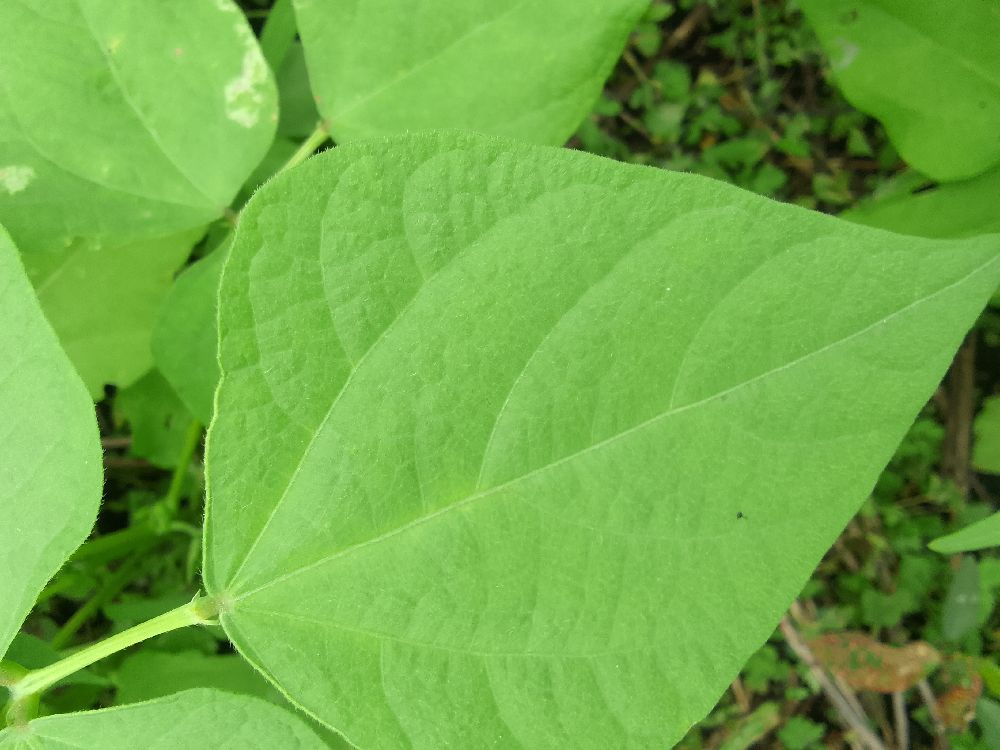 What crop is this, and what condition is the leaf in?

common bean, healthy
